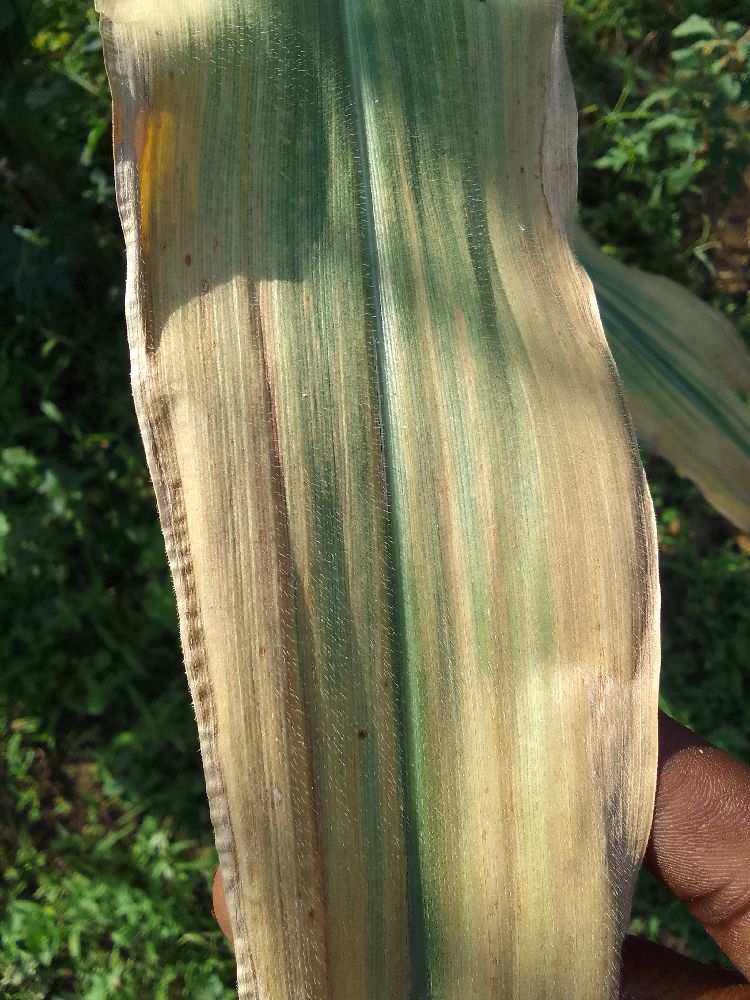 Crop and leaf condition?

maize, maize lethal necrosis
